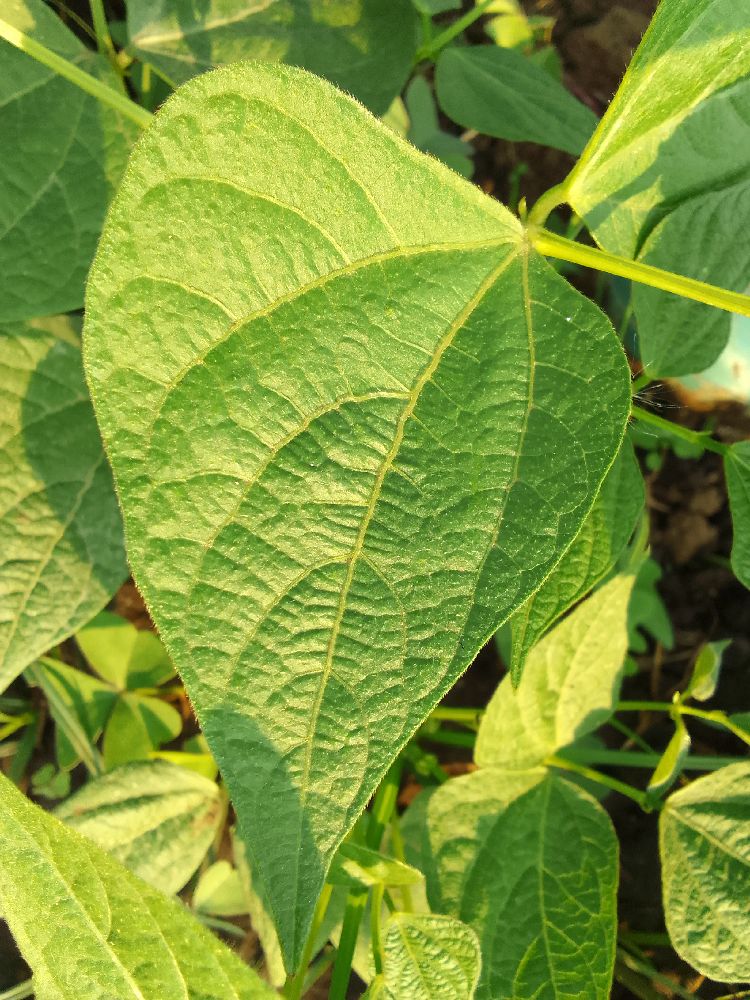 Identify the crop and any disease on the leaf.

common bean, healthy
